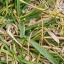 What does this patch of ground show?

grass
